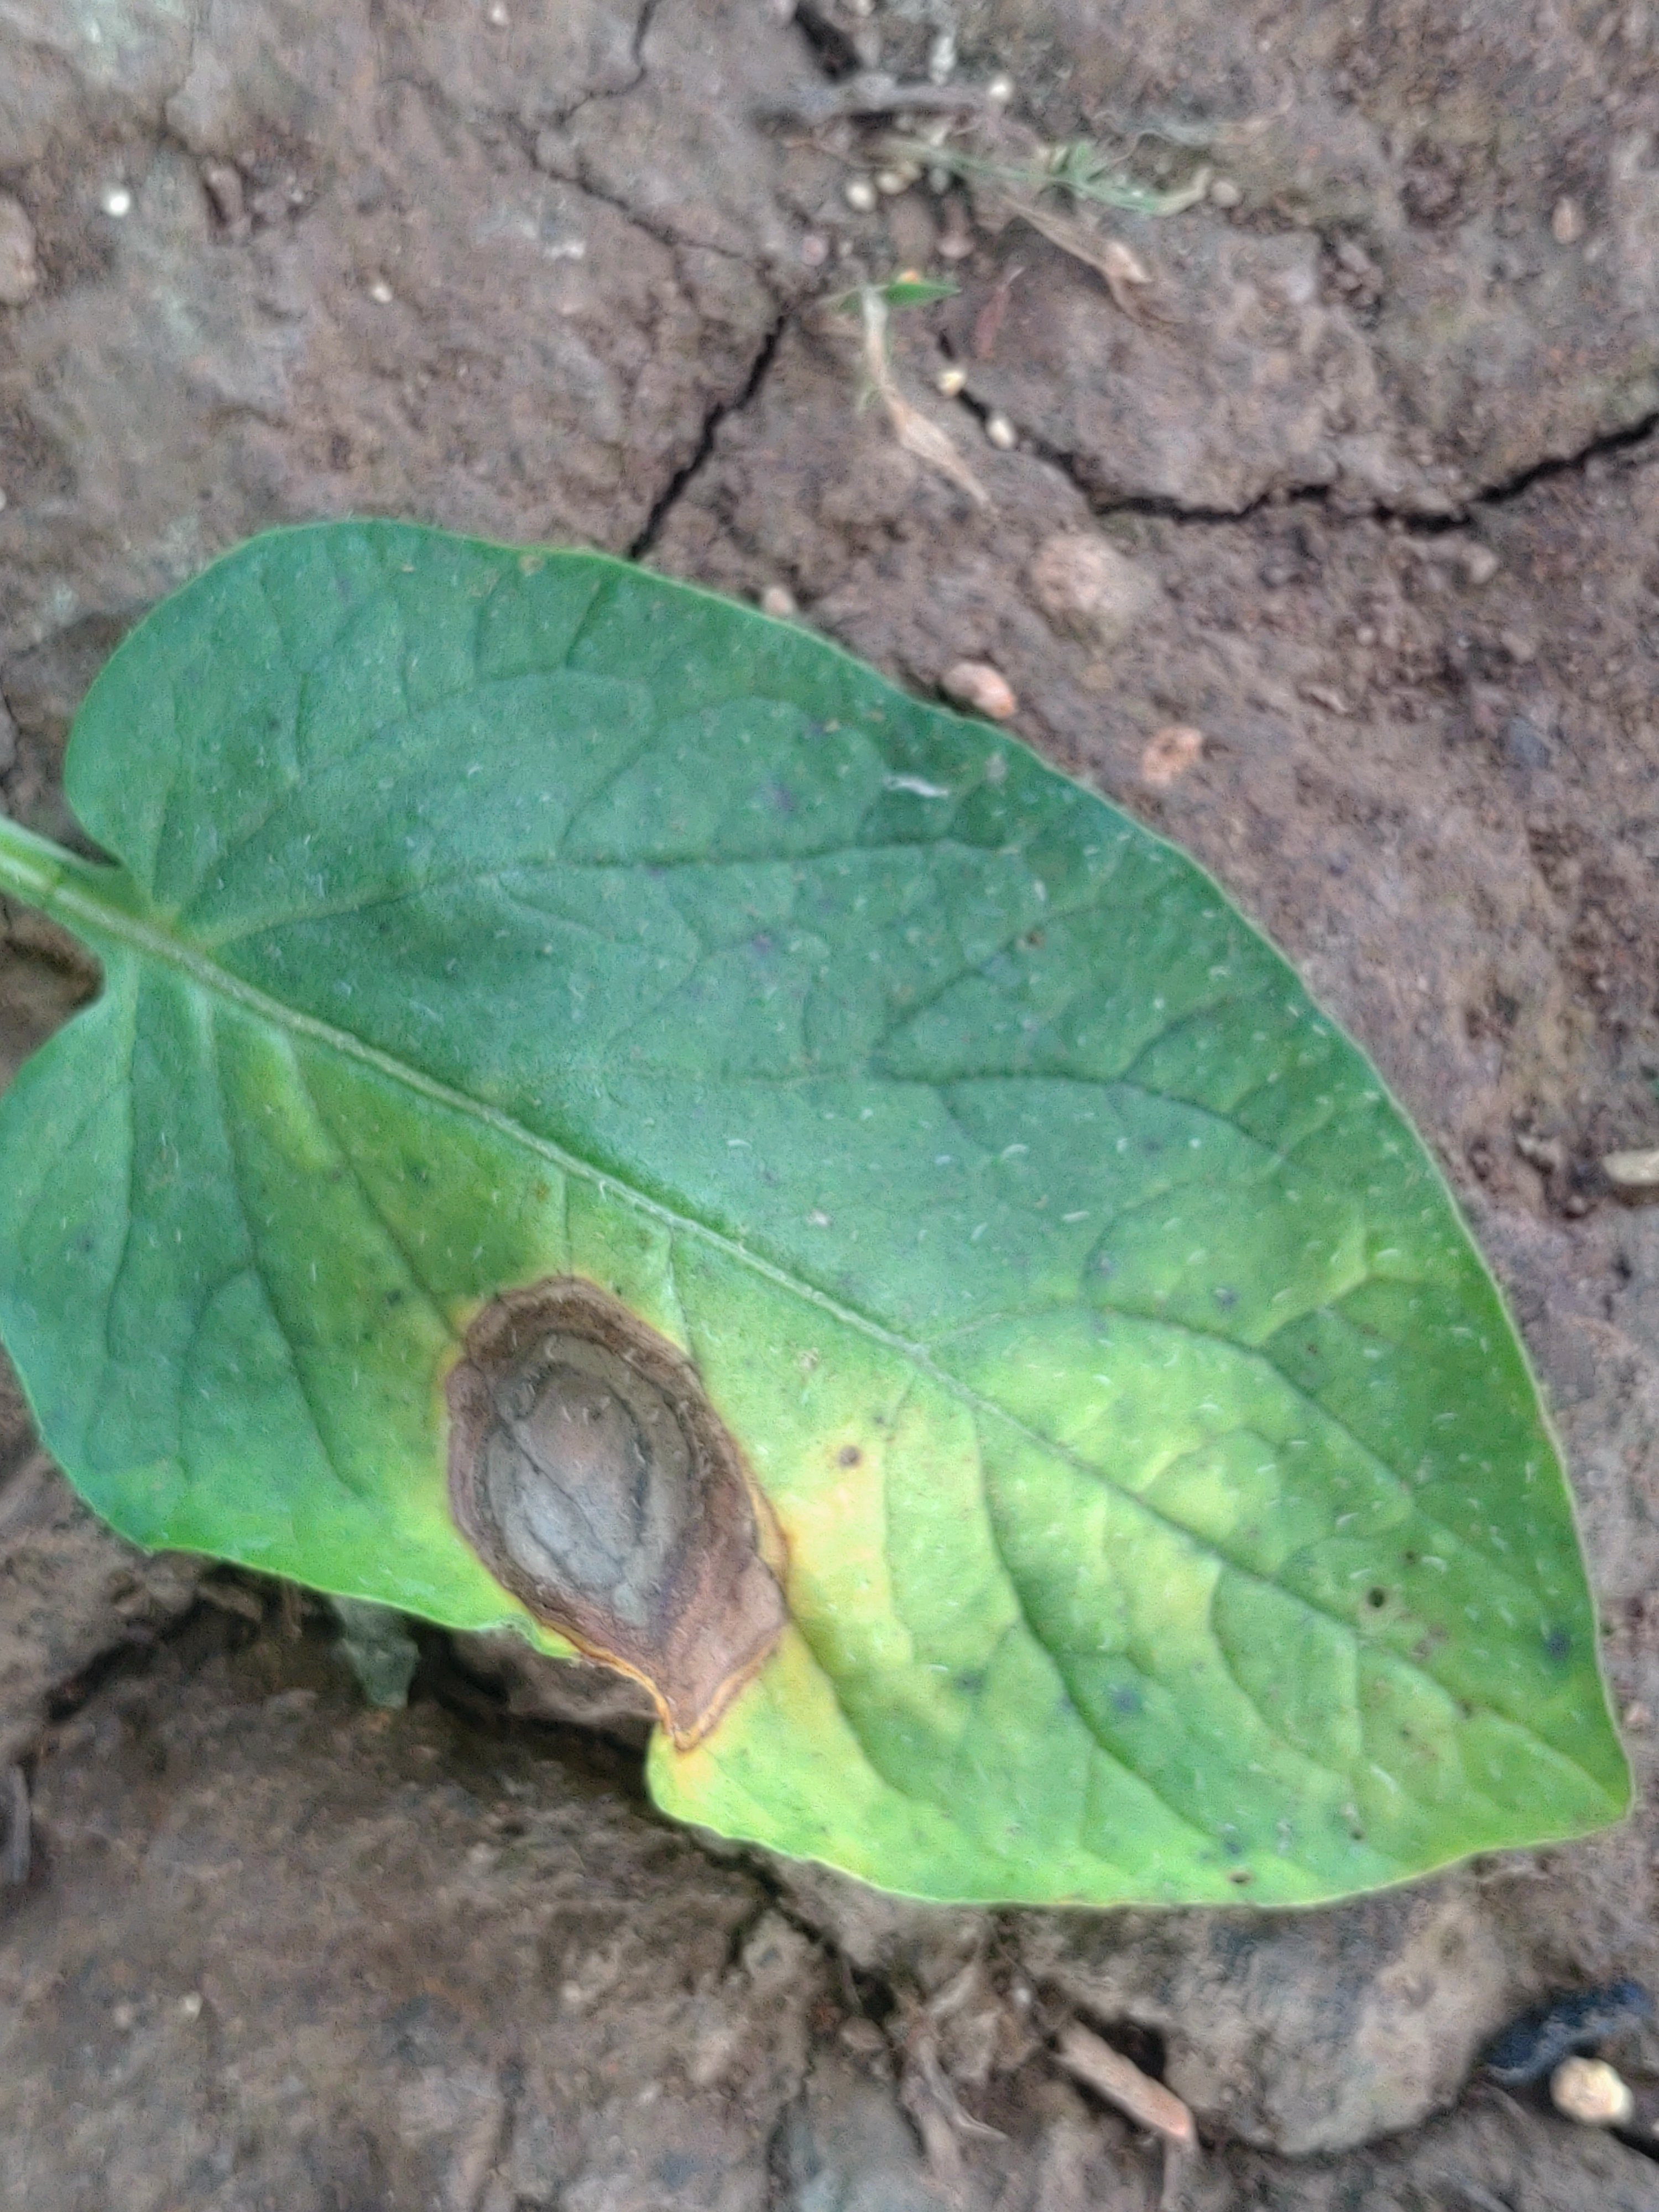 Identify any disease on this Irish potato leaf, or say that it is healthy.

early blight
